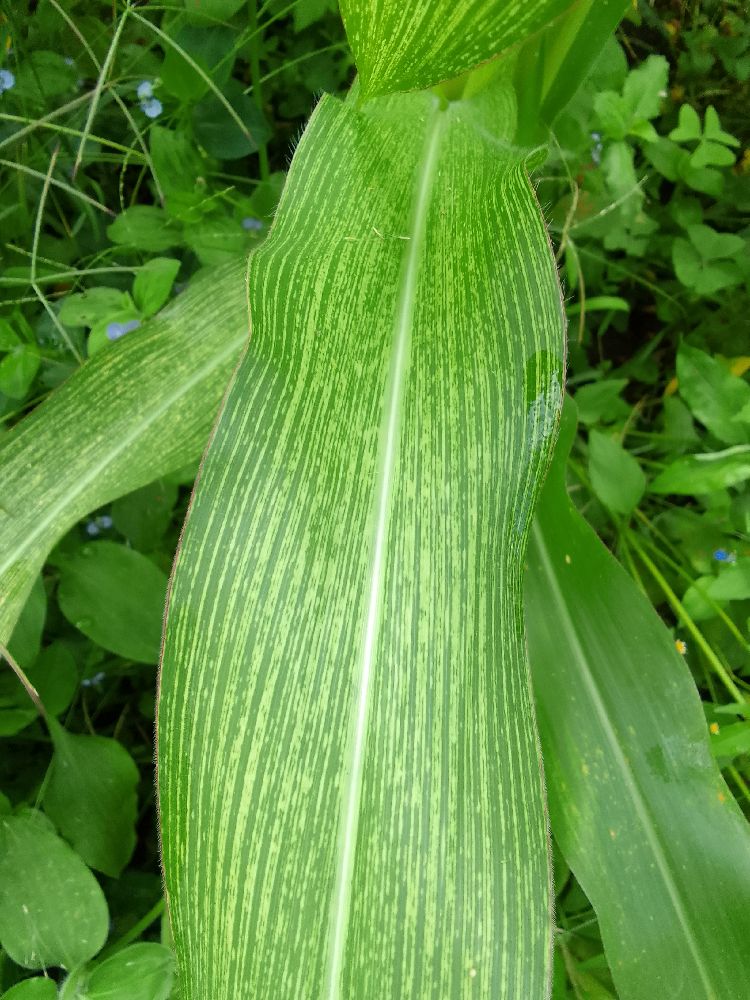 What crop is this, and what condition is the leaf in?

maize, maize streak virus
